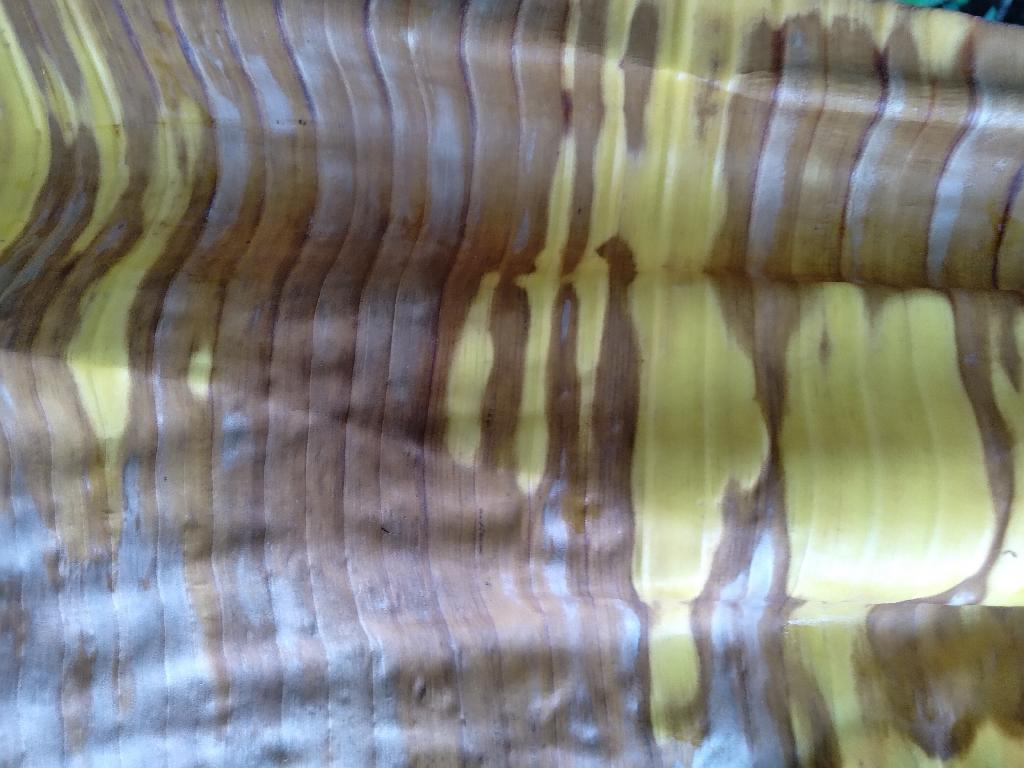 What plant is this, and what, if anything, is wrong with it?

banana, fusarium wilt race 1
